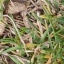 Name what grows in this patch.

grass
